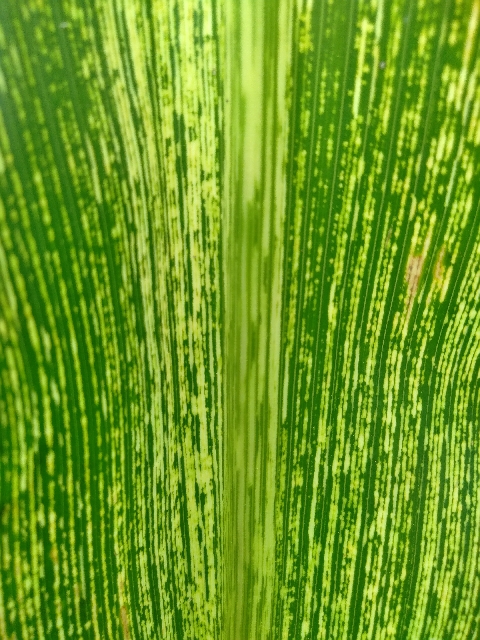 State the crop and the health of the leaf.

maize, maize streak virus
